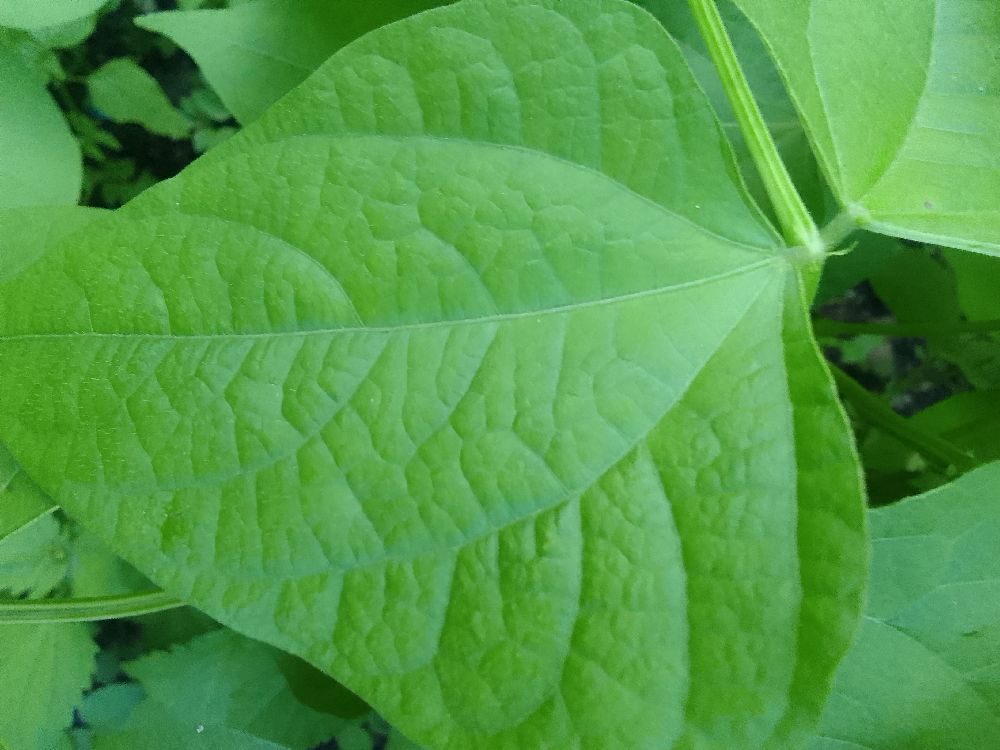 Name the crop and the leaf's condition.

common bean, healthy
